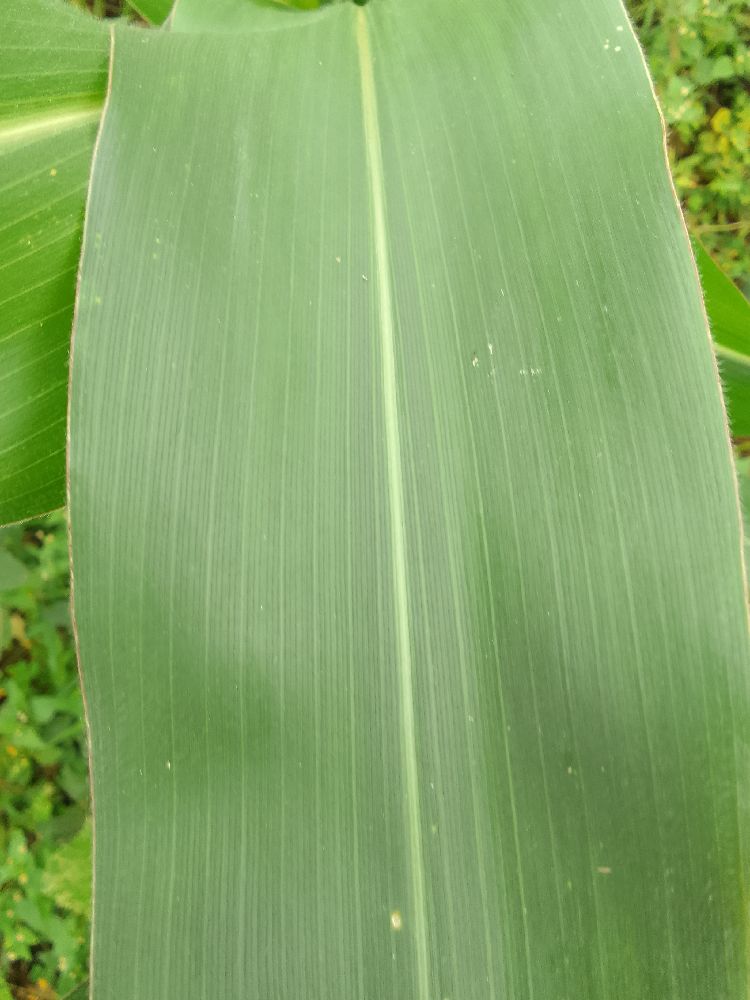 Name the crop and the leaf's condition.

maize, healthy
